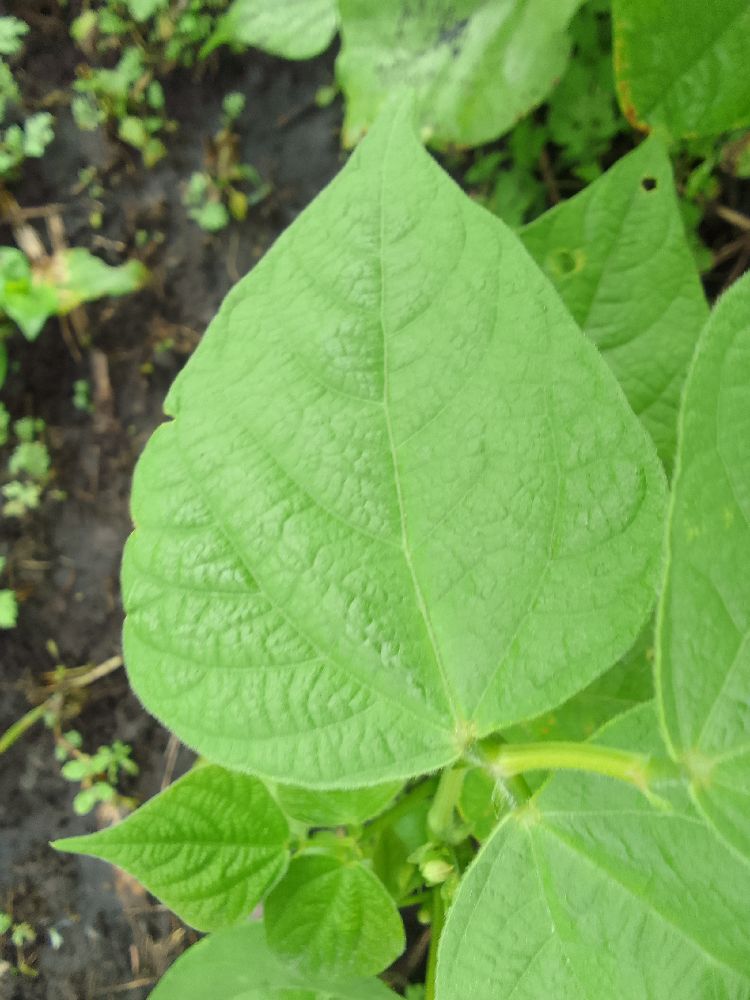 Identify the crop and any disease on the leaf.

common bean, healthy
